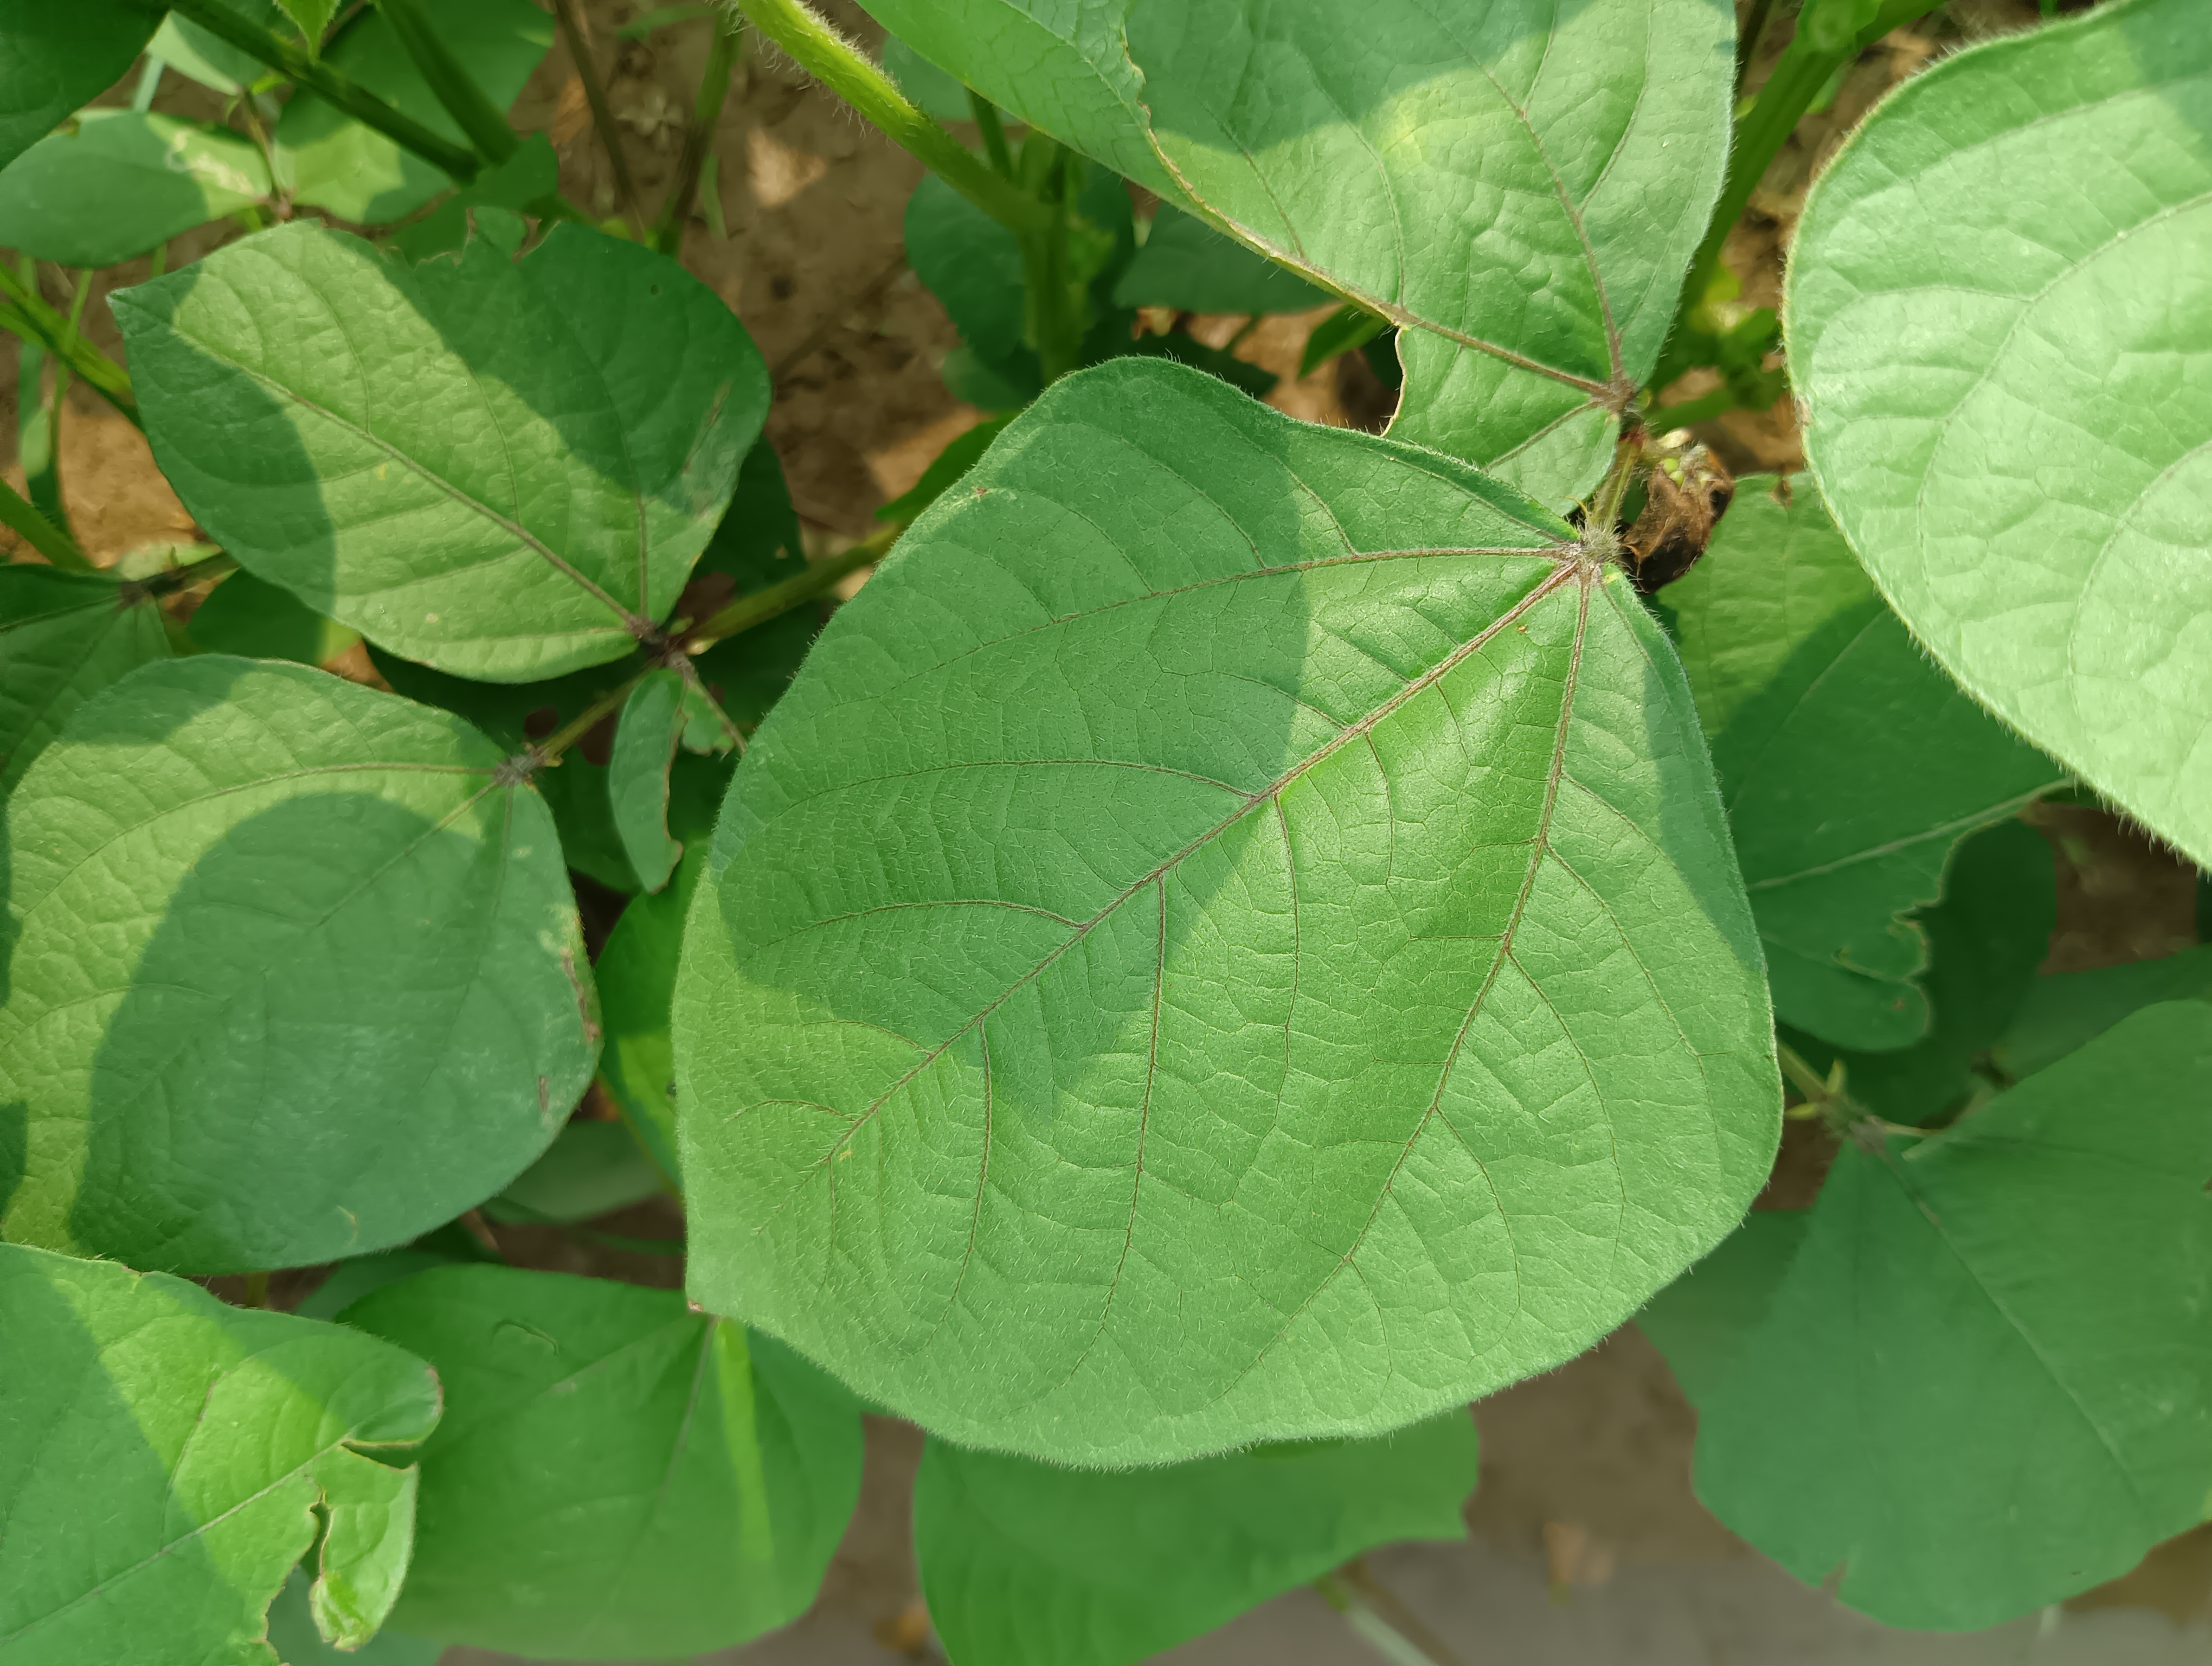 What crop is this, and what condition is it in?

mungbean, healthy
